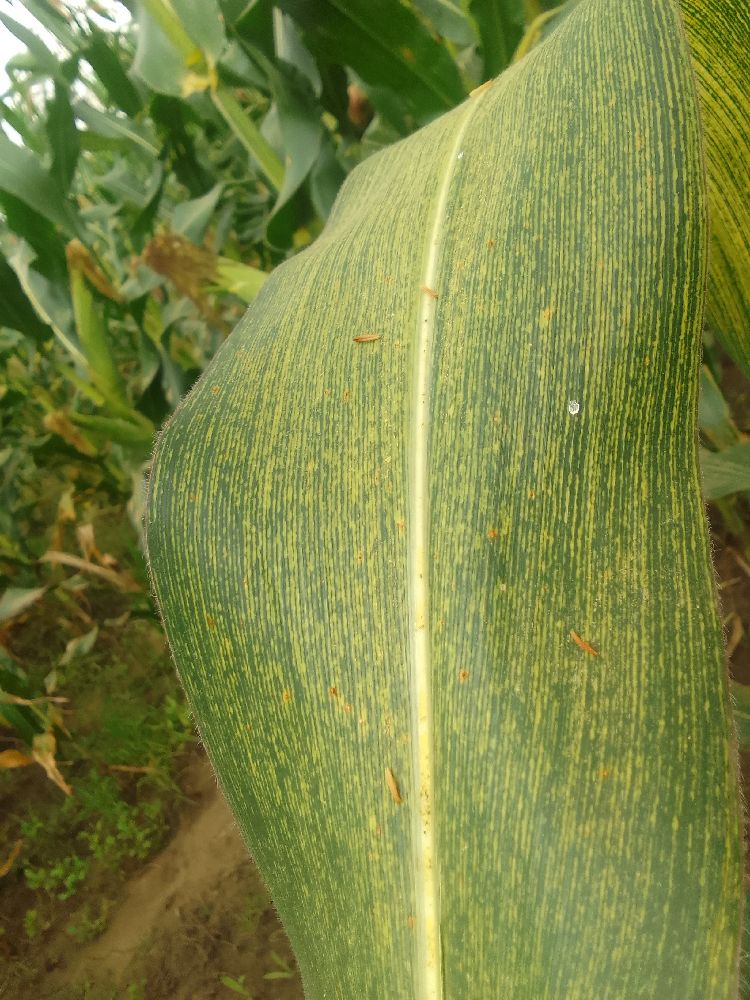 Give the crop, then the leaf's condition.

maize, maize streak virus
